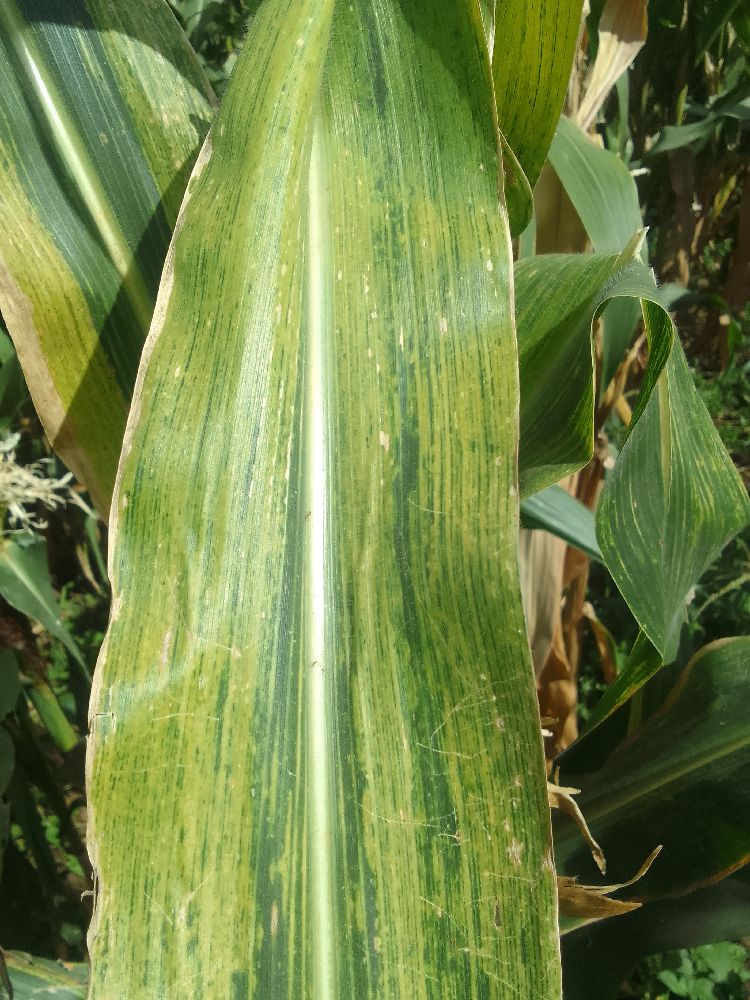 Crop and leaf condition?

maize, maize lethal necrosis
